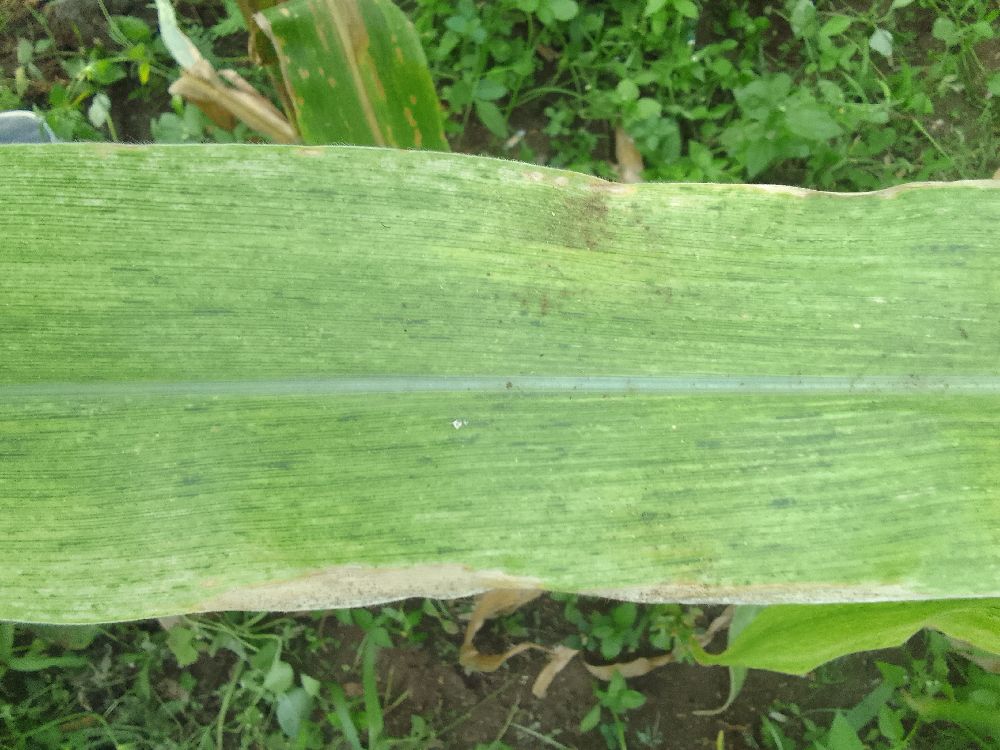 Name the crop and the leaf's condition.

maize, maize lethal necrosis
